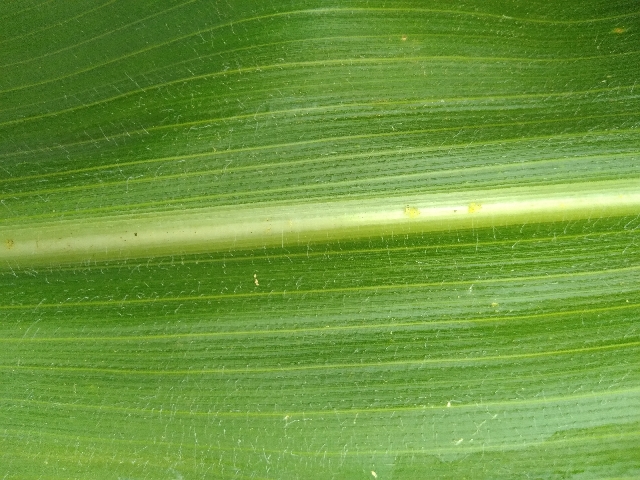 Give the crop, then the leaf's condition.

maize, healthy
